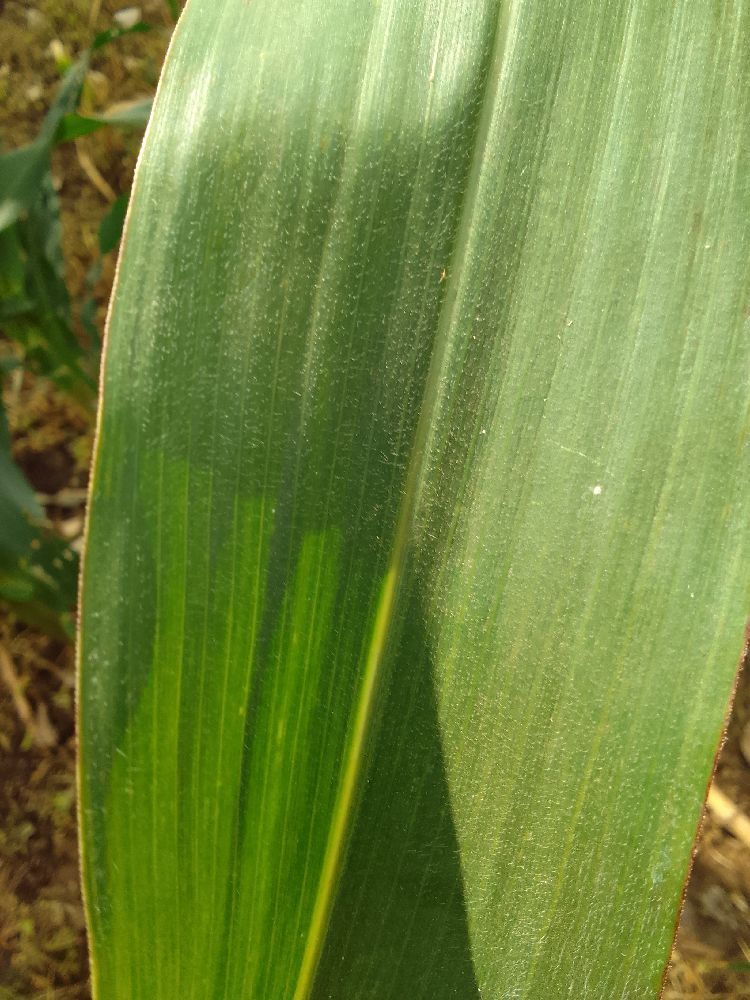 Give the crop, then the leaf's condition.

maize, healthy
